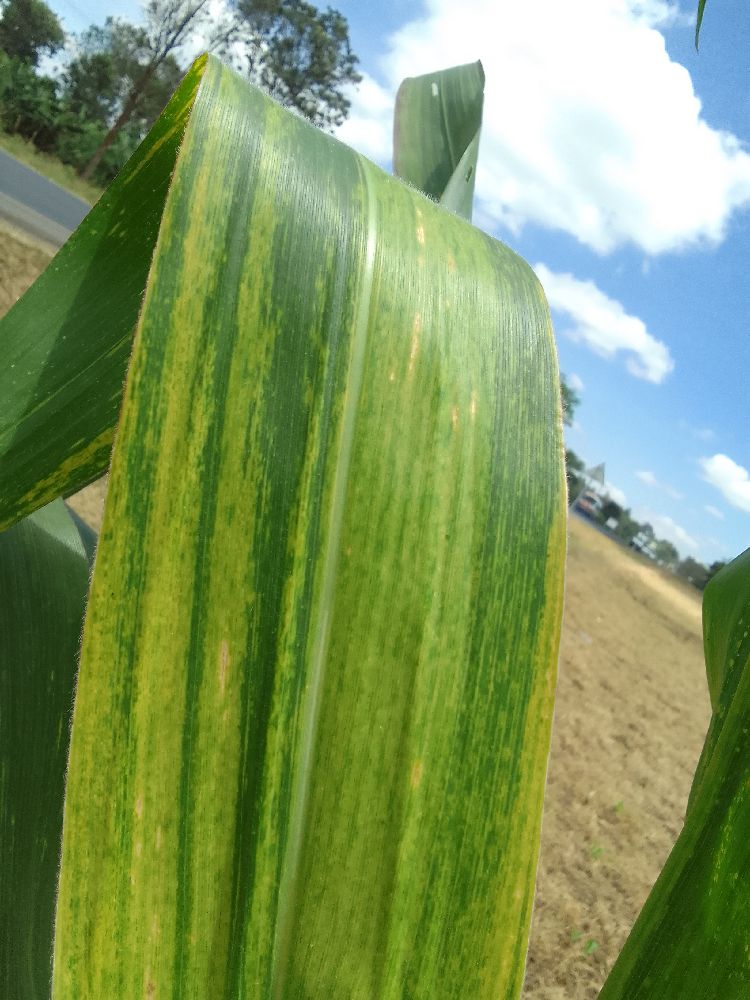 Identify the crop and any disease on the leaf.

maize, maize lethal necrosis
